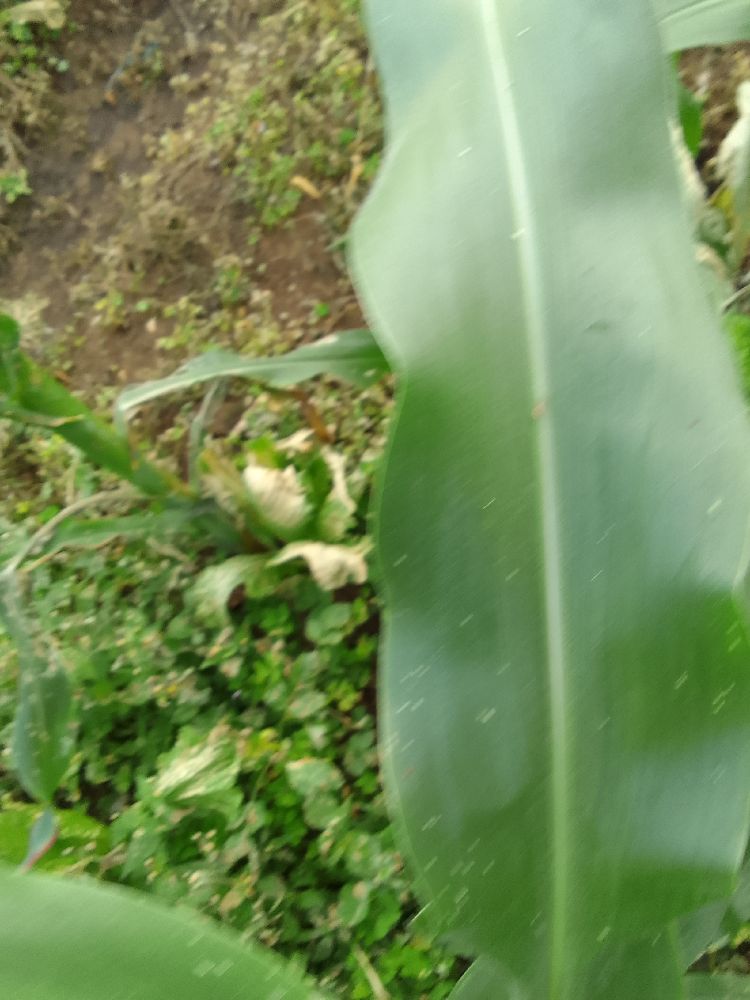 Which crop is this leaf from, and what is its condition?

maize, healthy
